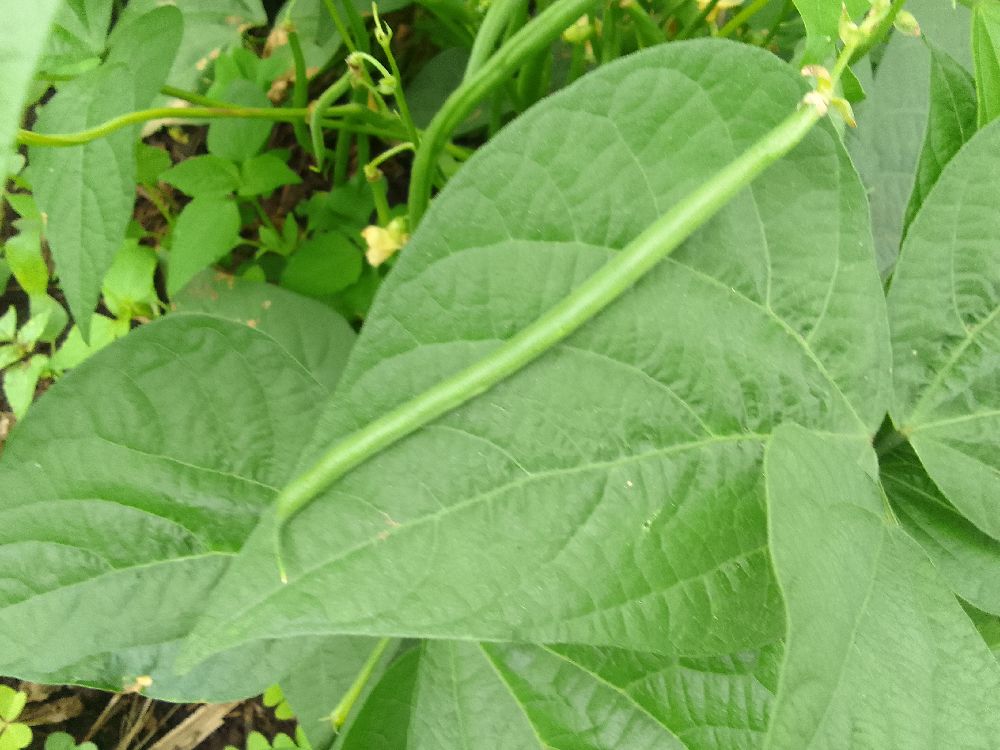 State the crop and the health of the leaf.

common bean, healthy
